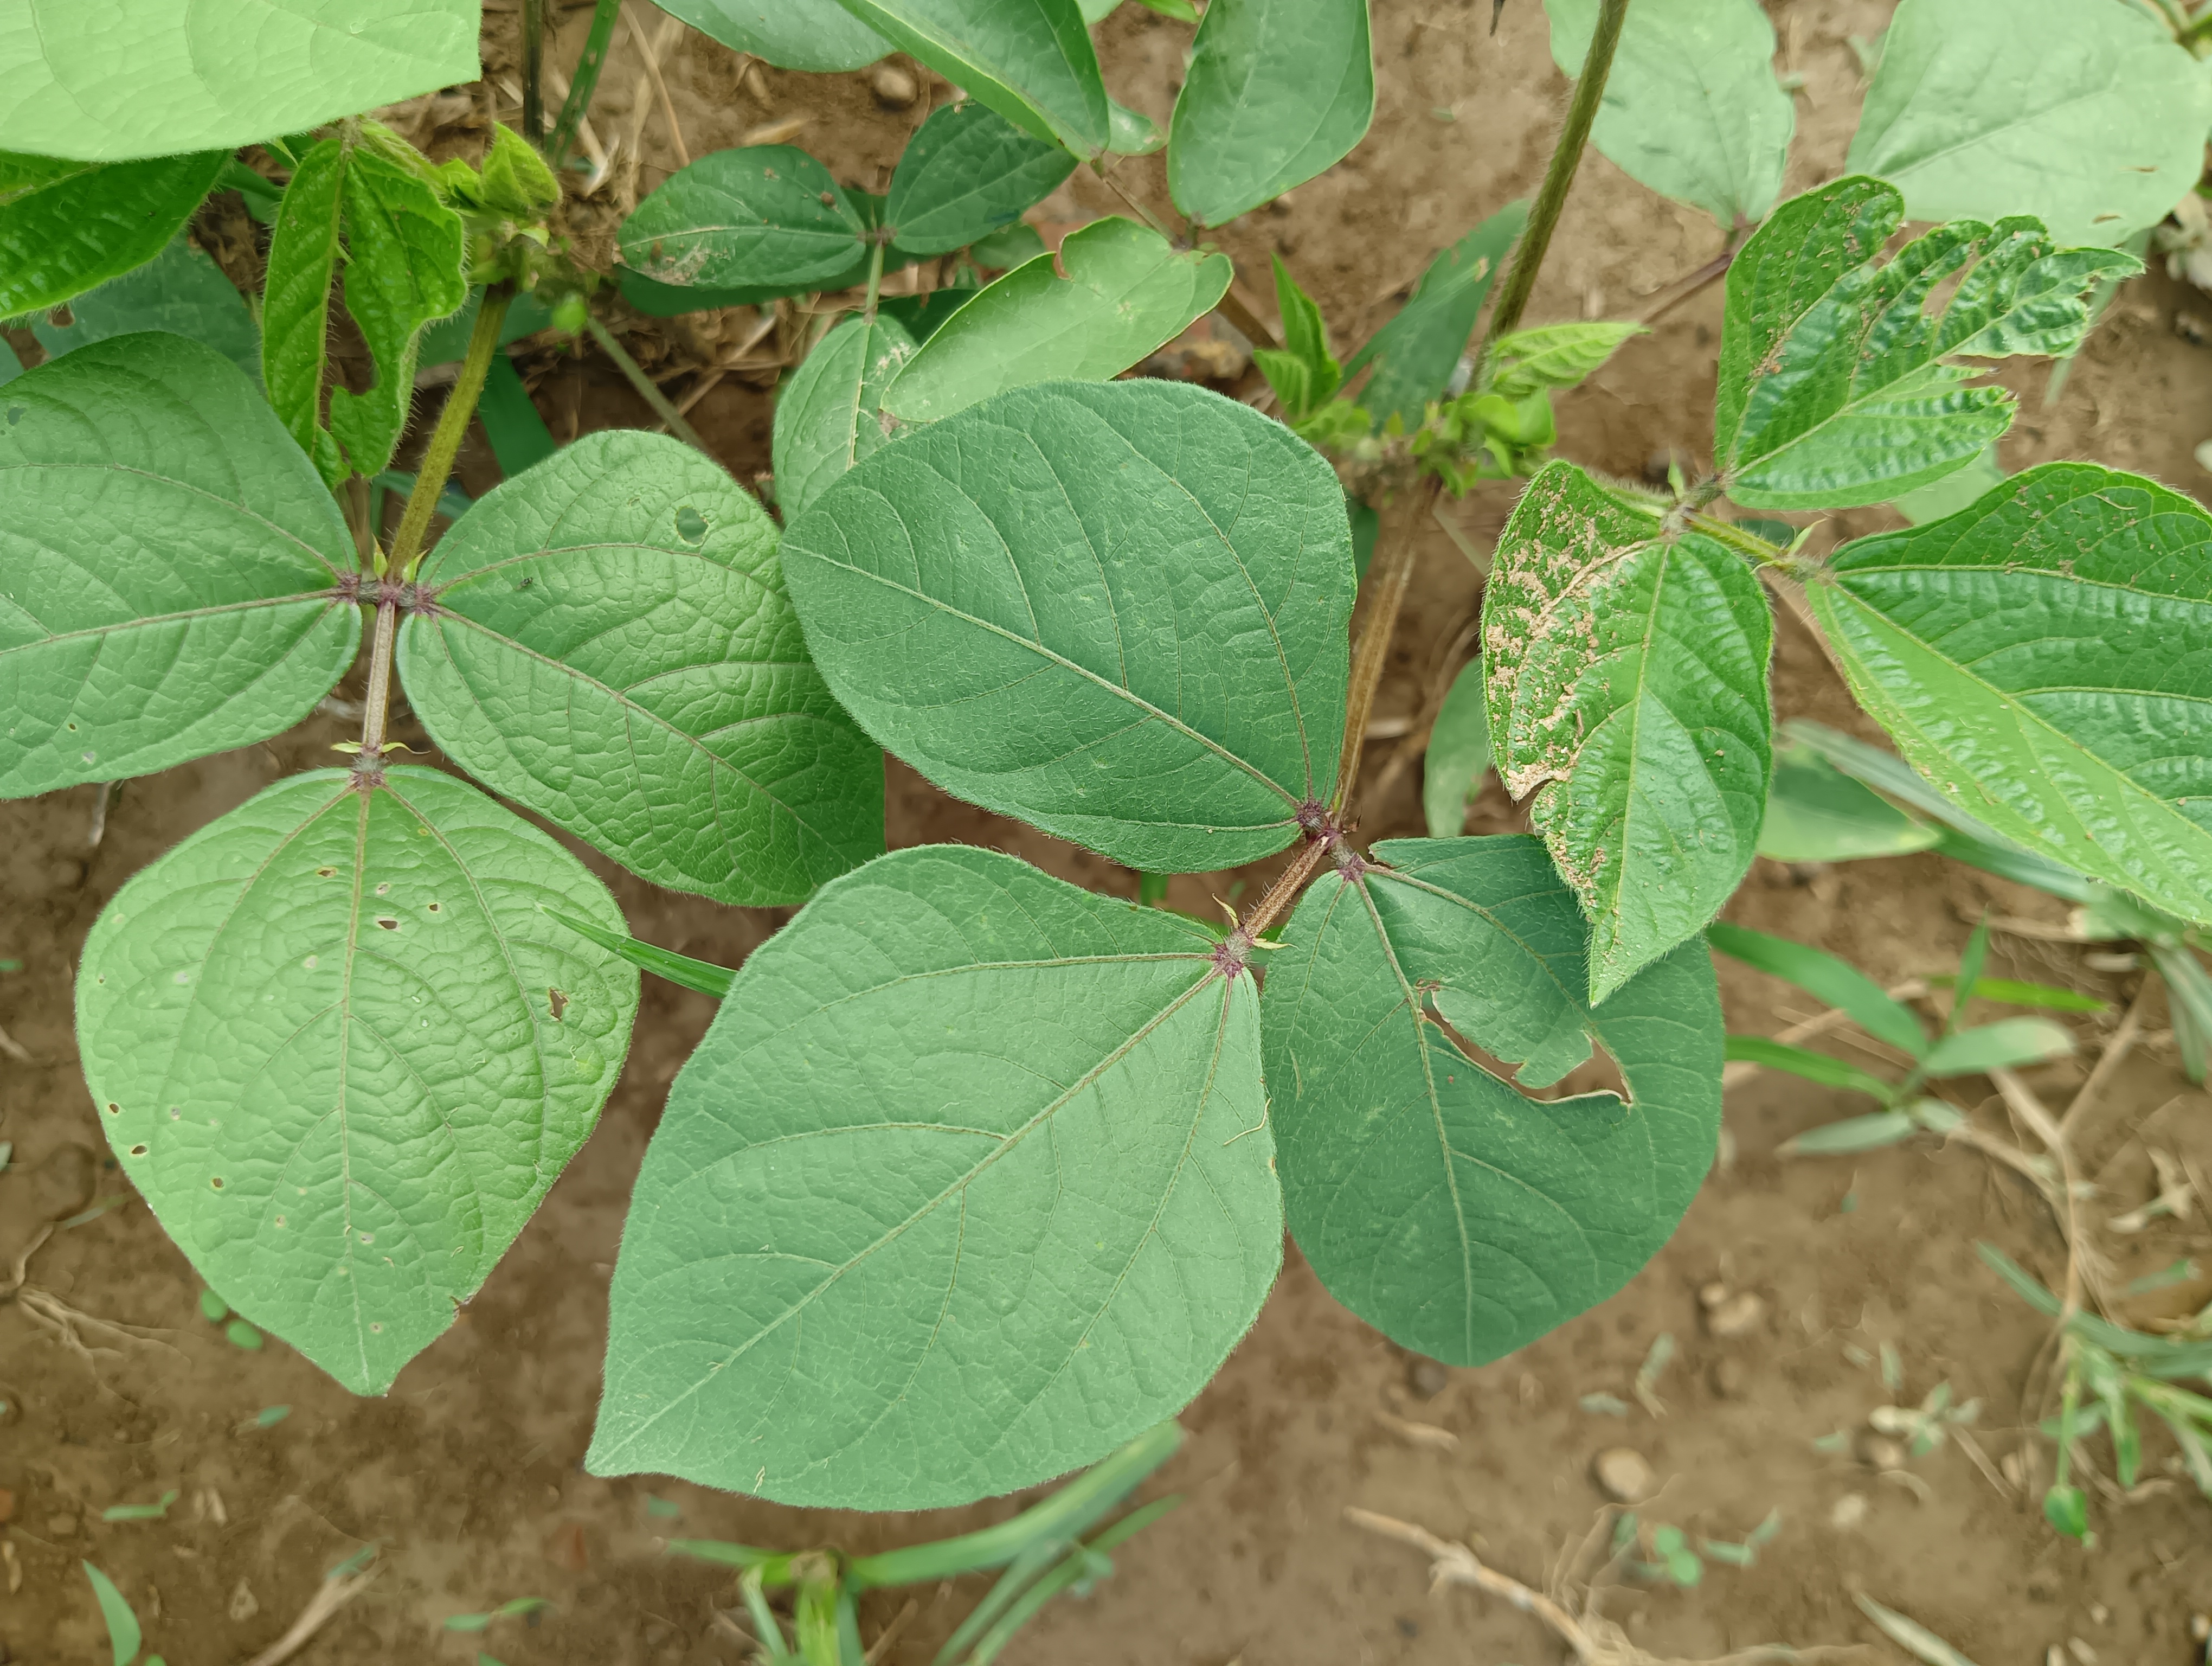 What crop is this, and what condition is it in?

mungbean, healthy
